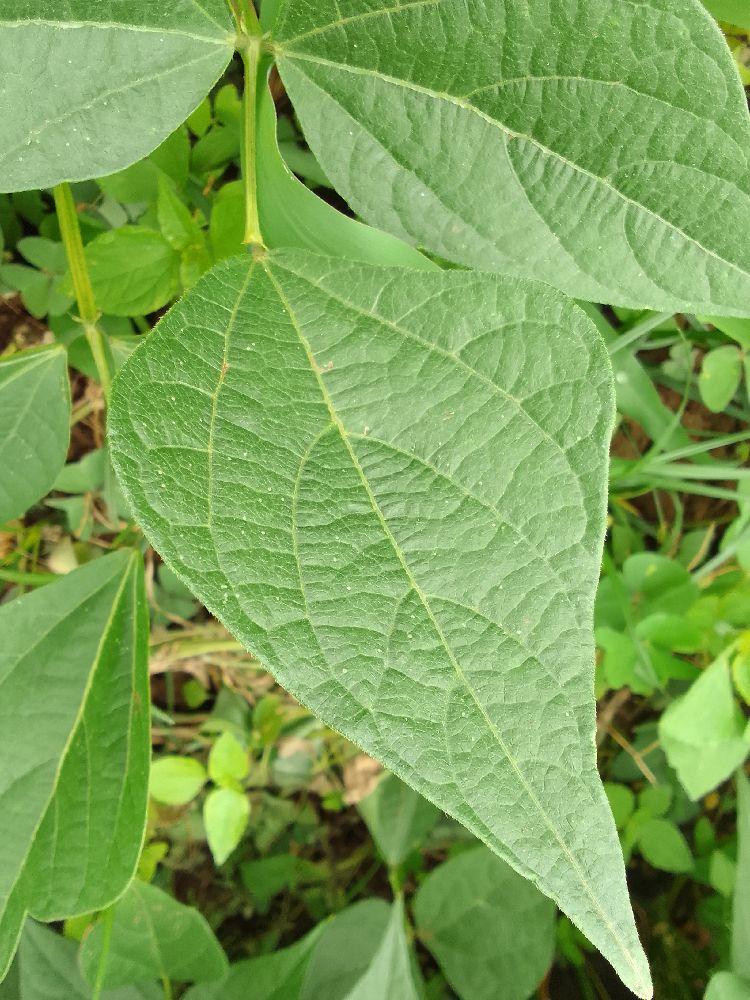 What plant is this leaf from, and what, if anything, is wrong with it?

common bean, healthy
